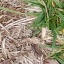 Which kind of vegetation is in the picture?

grass
